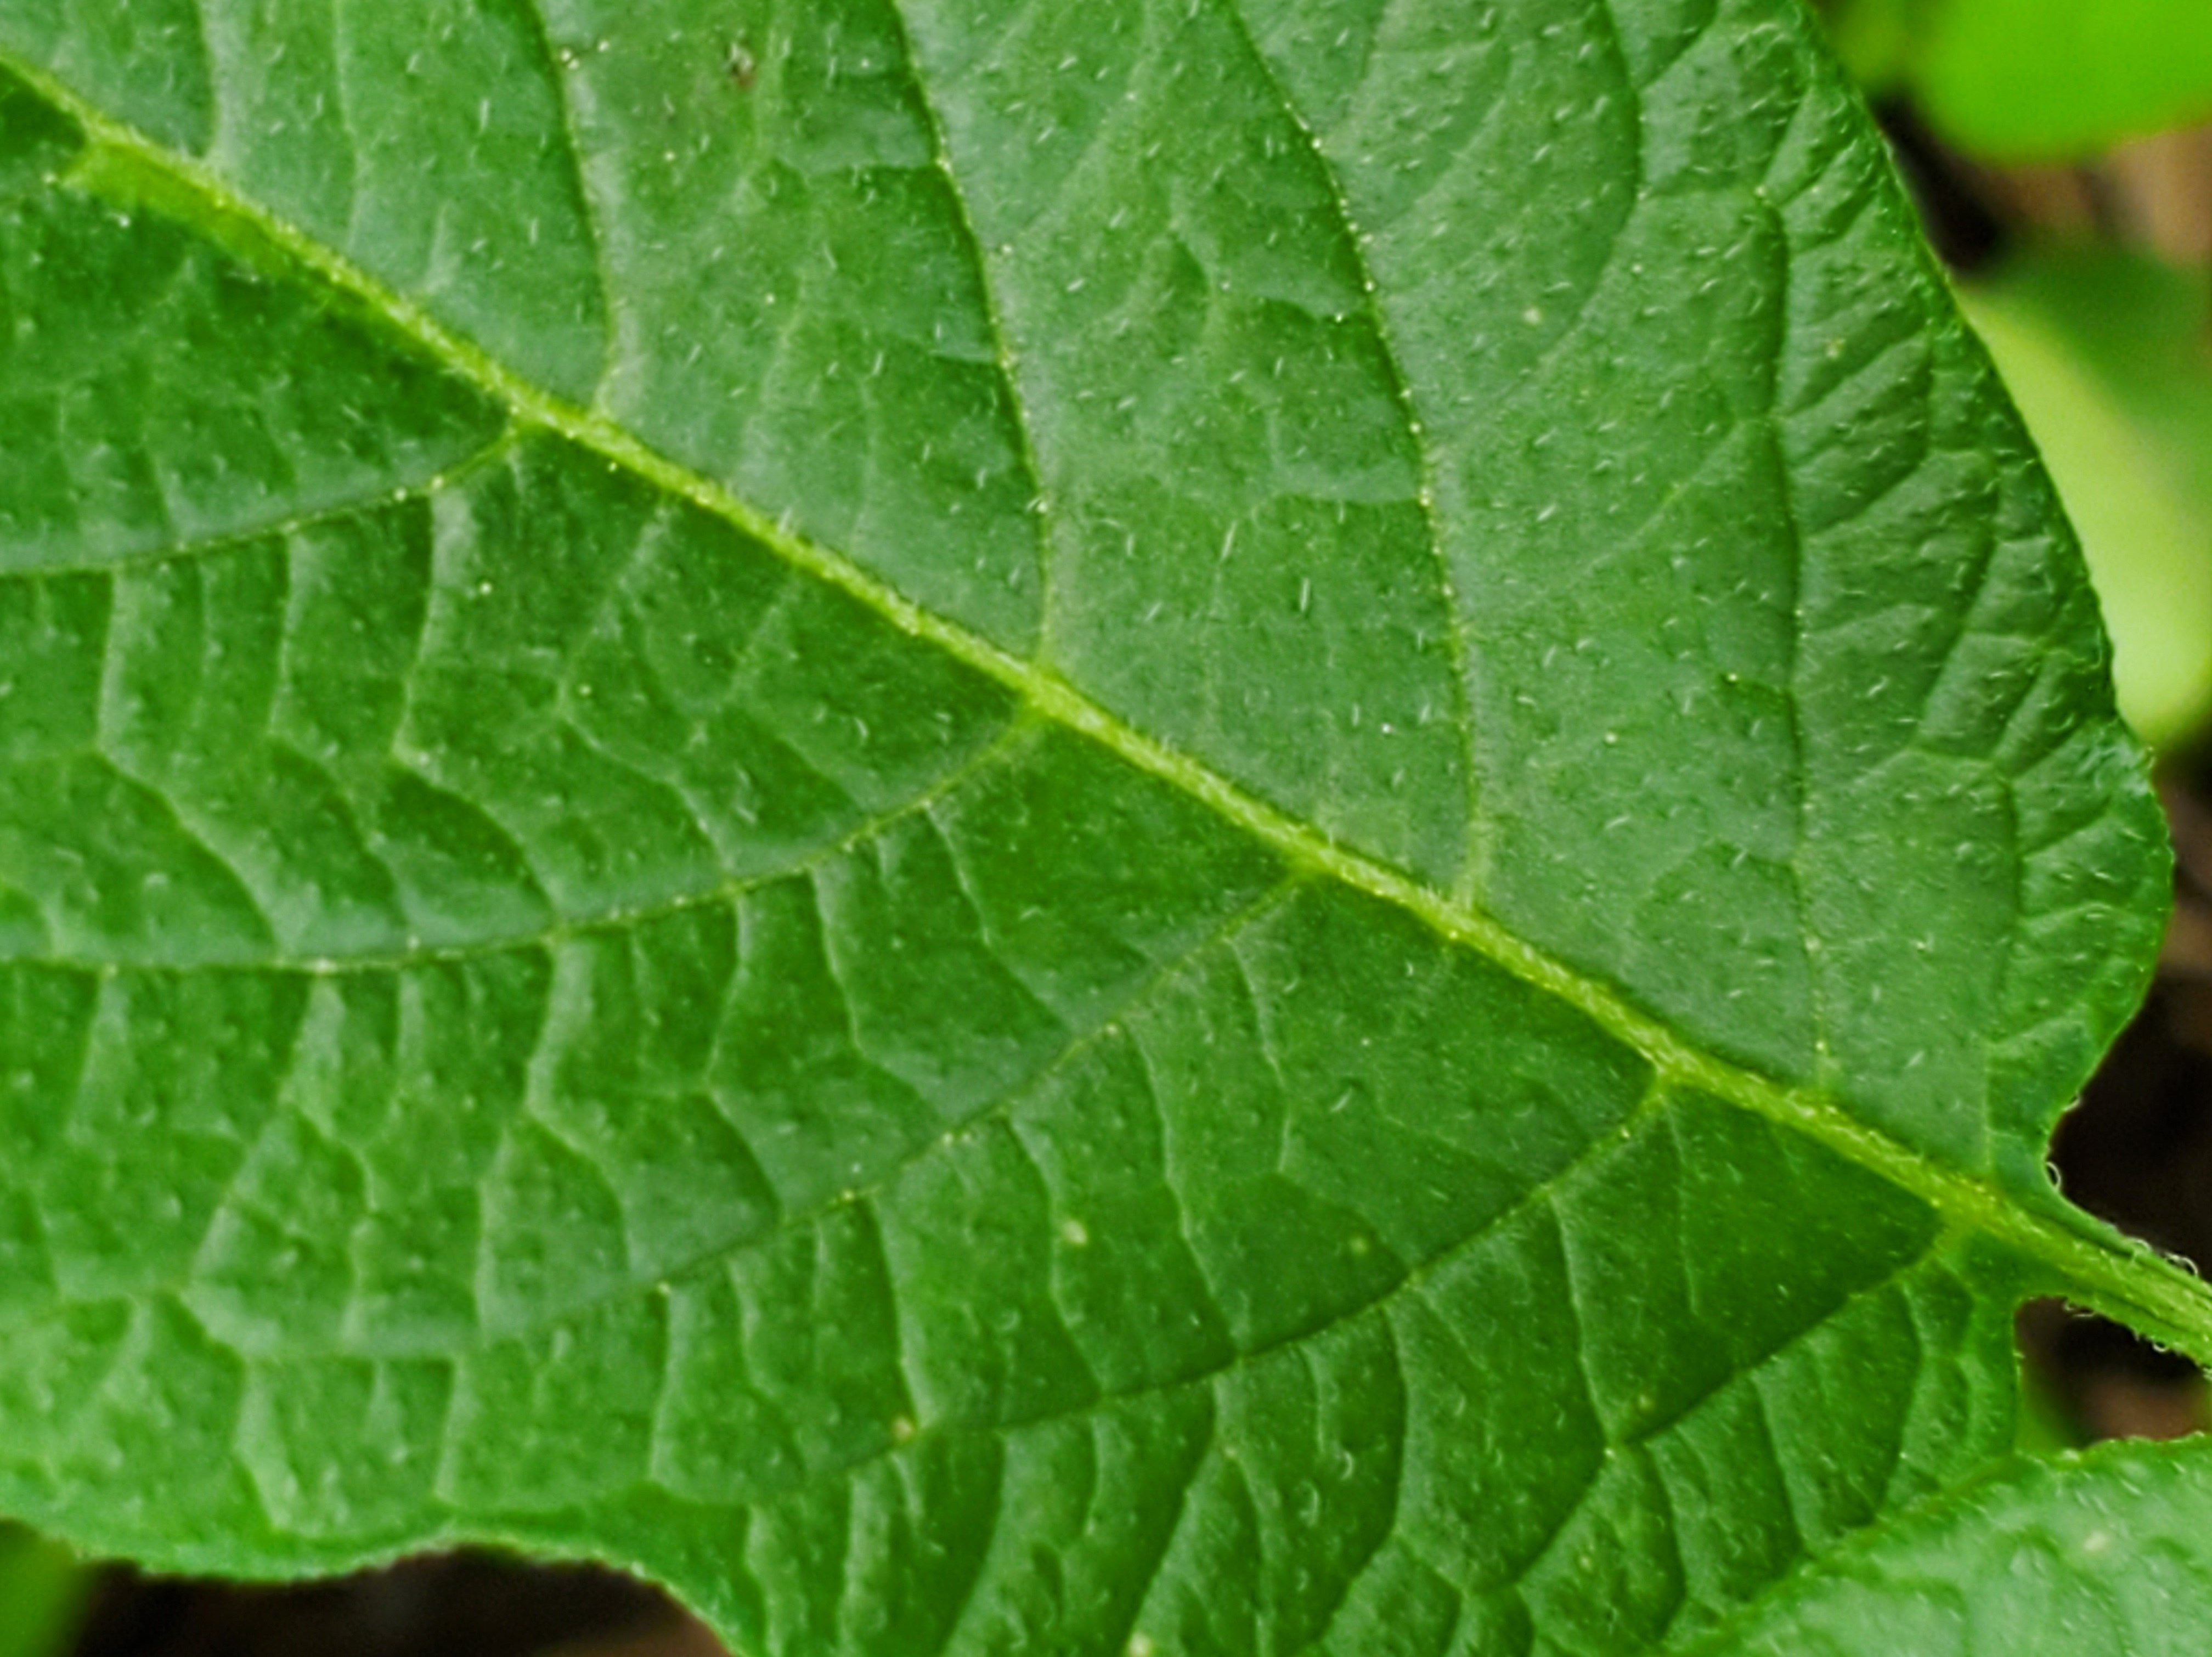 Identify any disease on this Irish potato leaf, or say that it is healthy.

healthy
